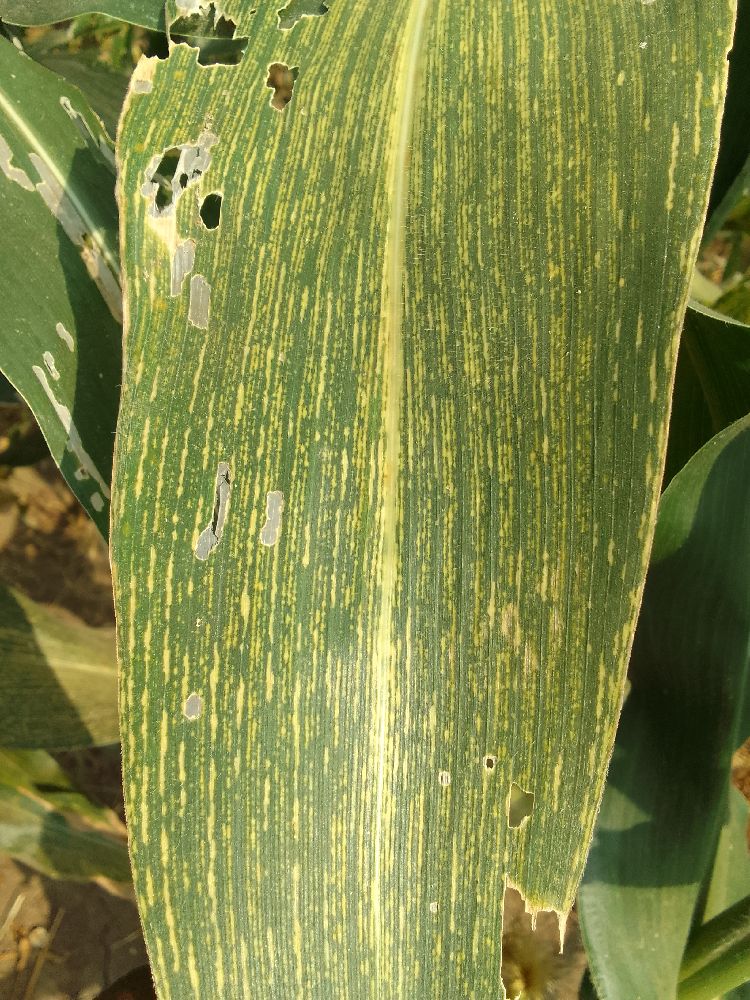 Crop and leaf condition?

maize, maize streak virus
